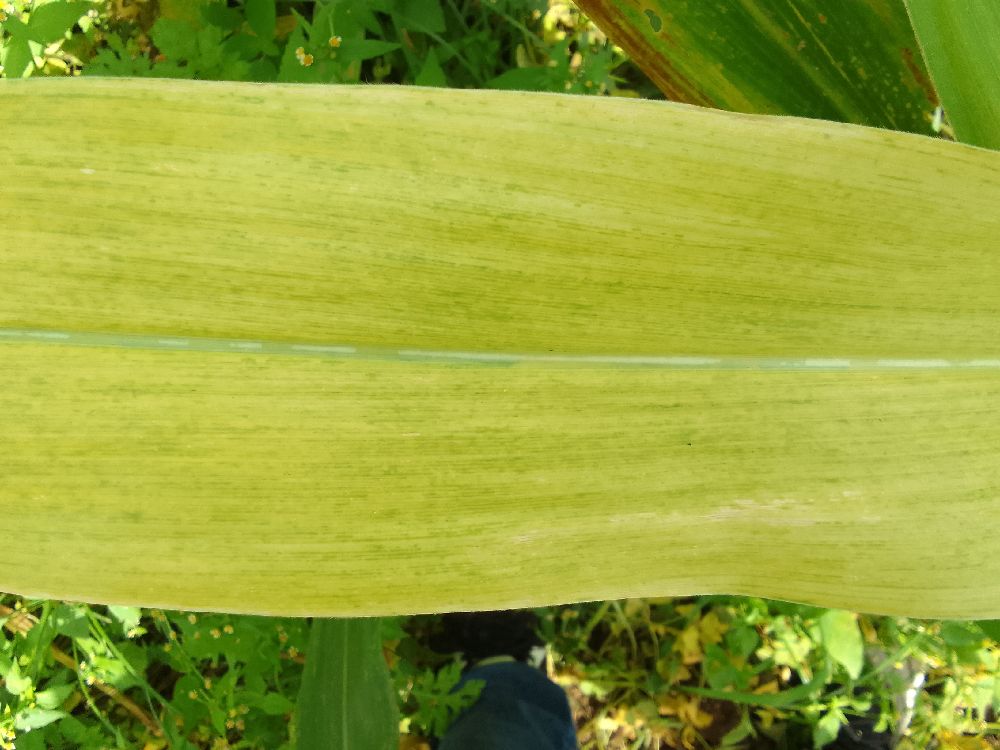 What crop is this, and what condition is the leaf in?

maize, maize lethal necrosis
